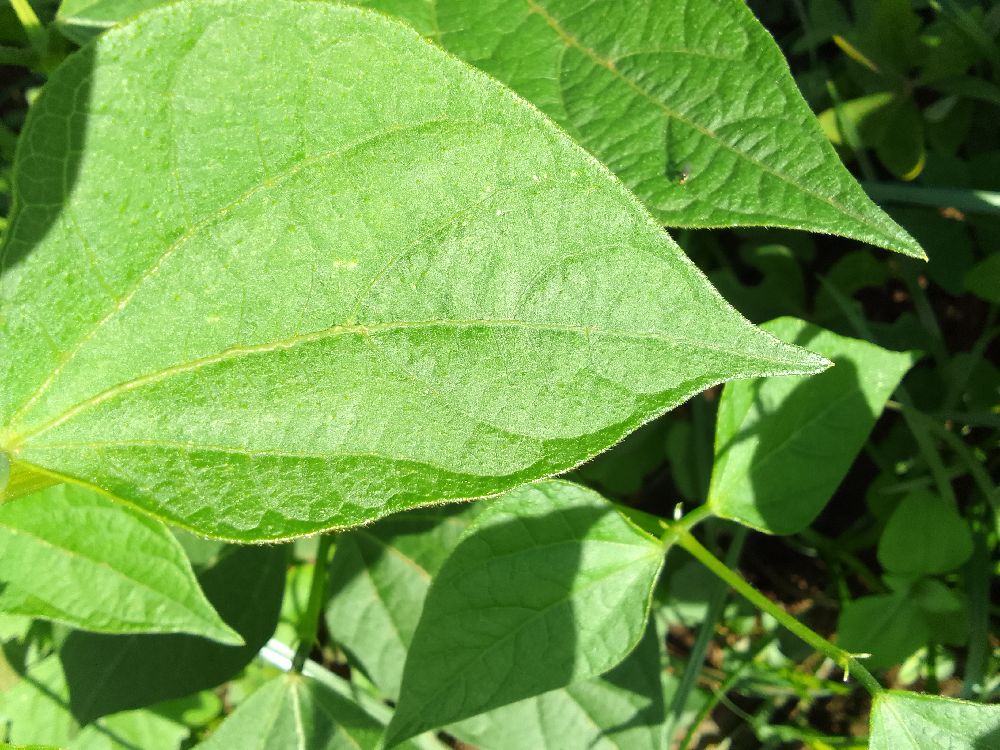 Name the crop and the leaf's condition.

common bean, healthy
